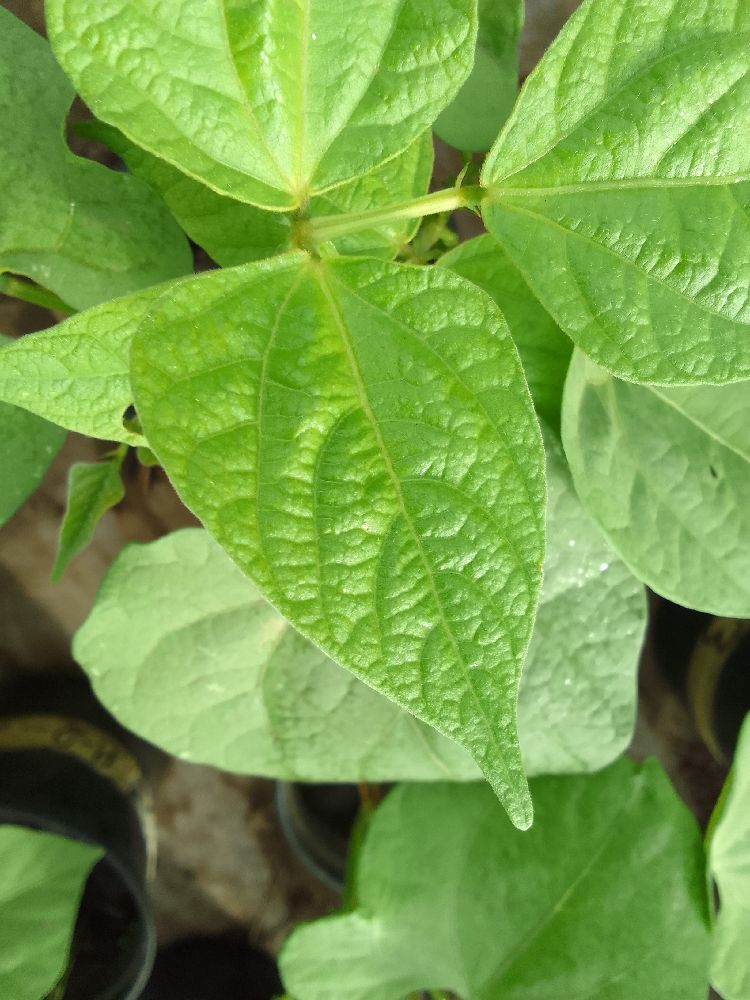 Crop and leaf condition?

common bean, healthy
